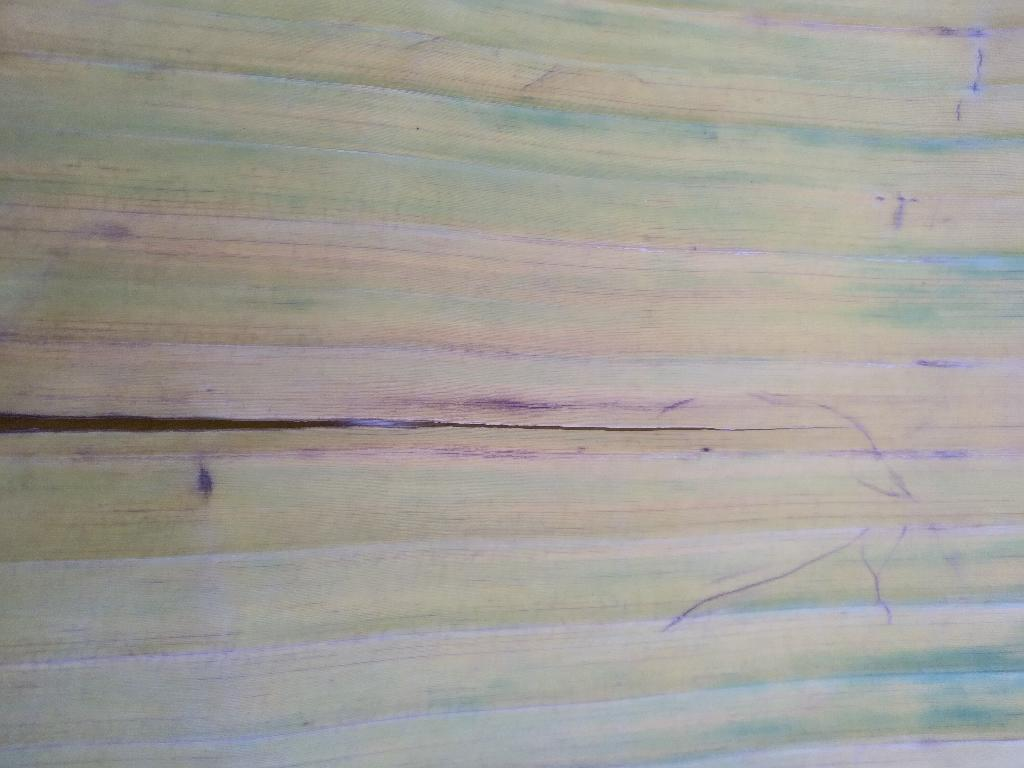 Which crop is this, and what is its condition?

banana, fusarium wilt race 1
